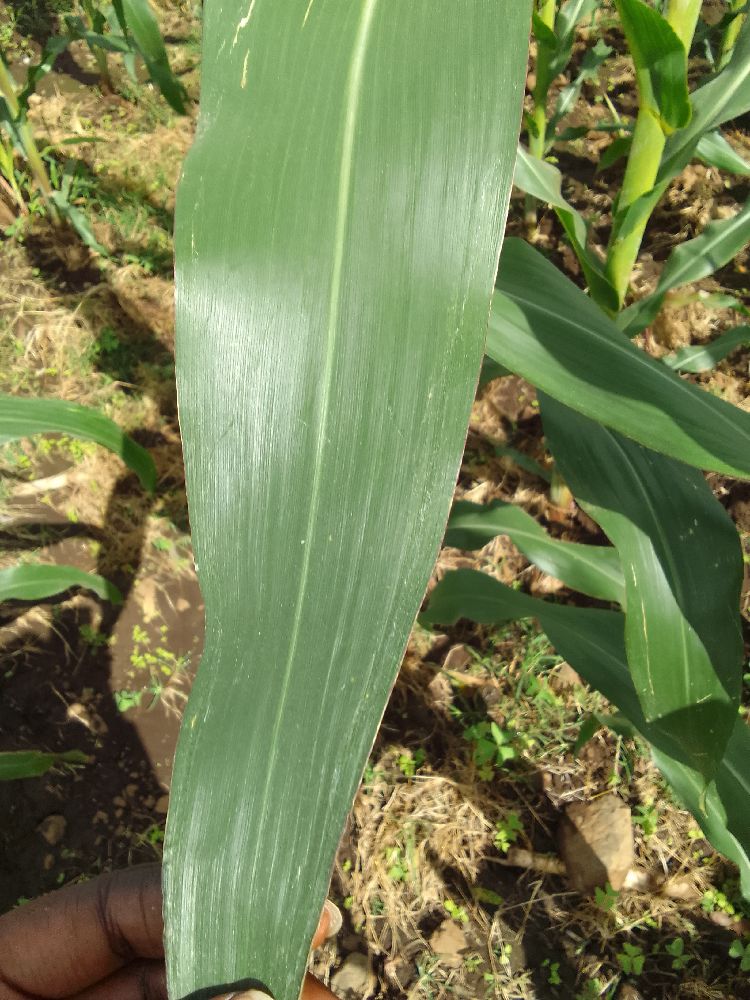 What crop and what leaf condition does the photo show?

maize, healthy
